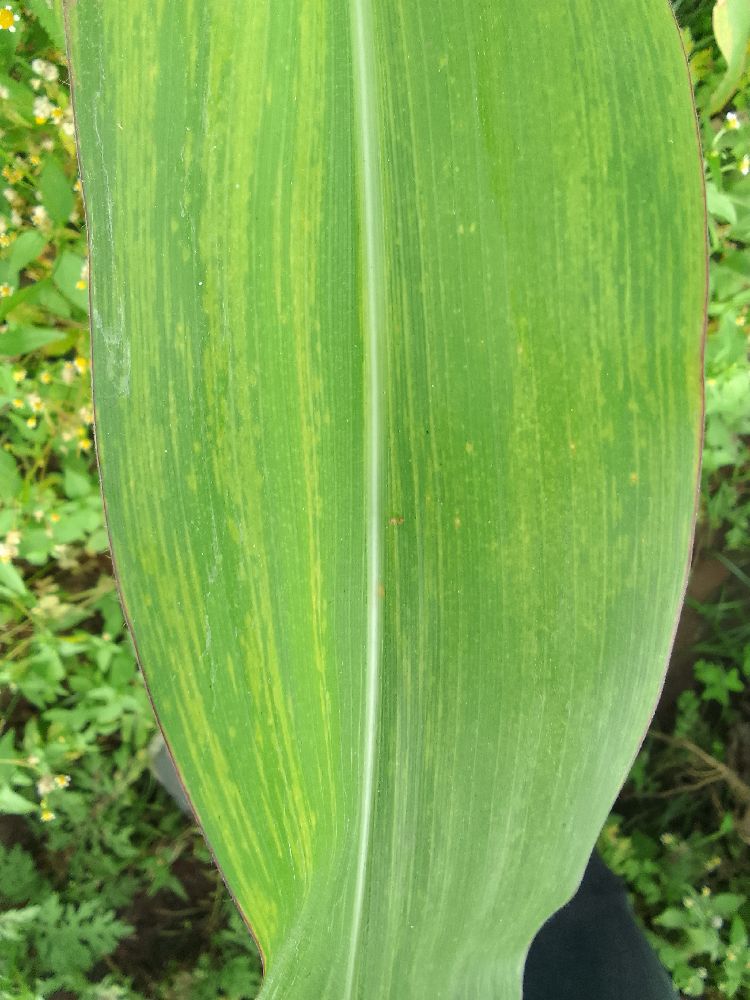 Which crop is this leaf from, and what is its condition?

maize, maize lethal necrosis
